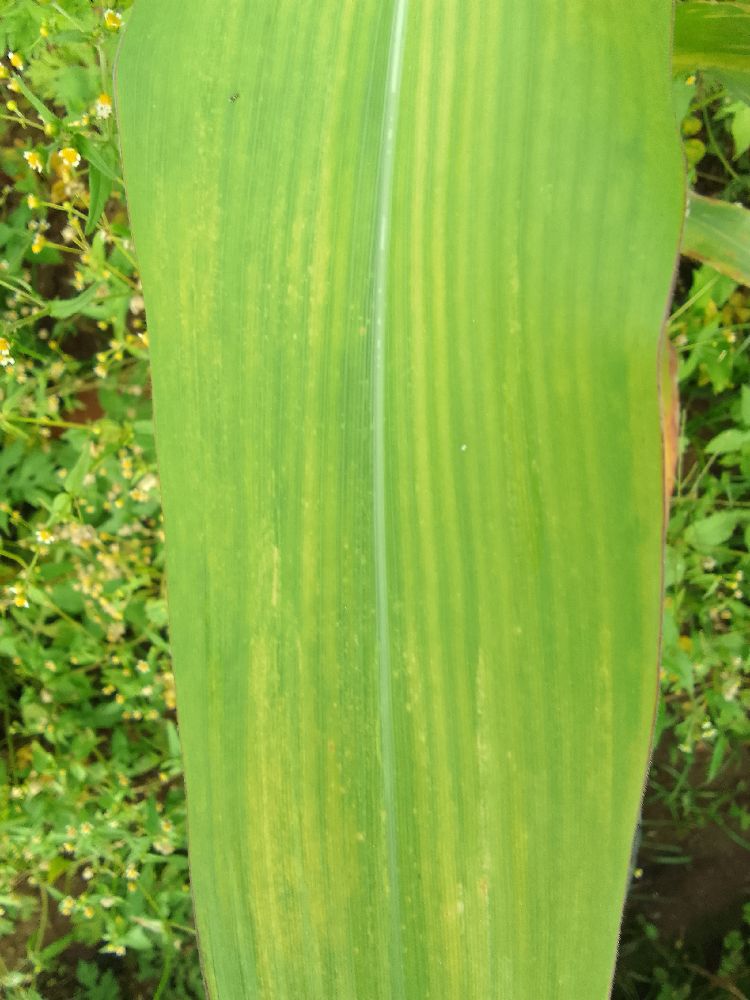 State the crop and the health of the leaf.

maize, maize lethal necrosis
